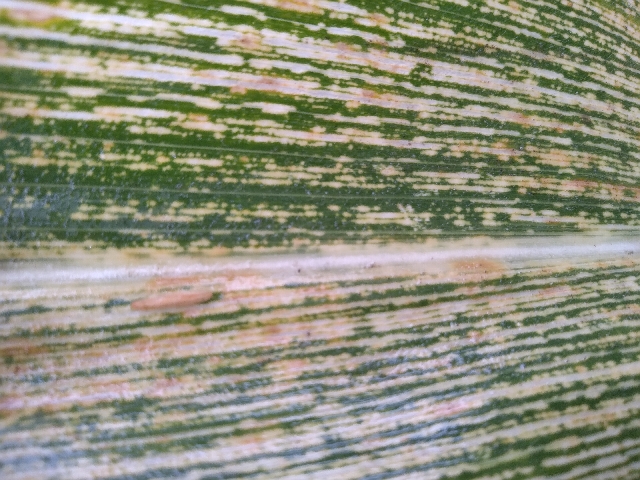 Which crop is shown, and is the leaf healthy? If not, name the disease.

maize, maize streak virus
